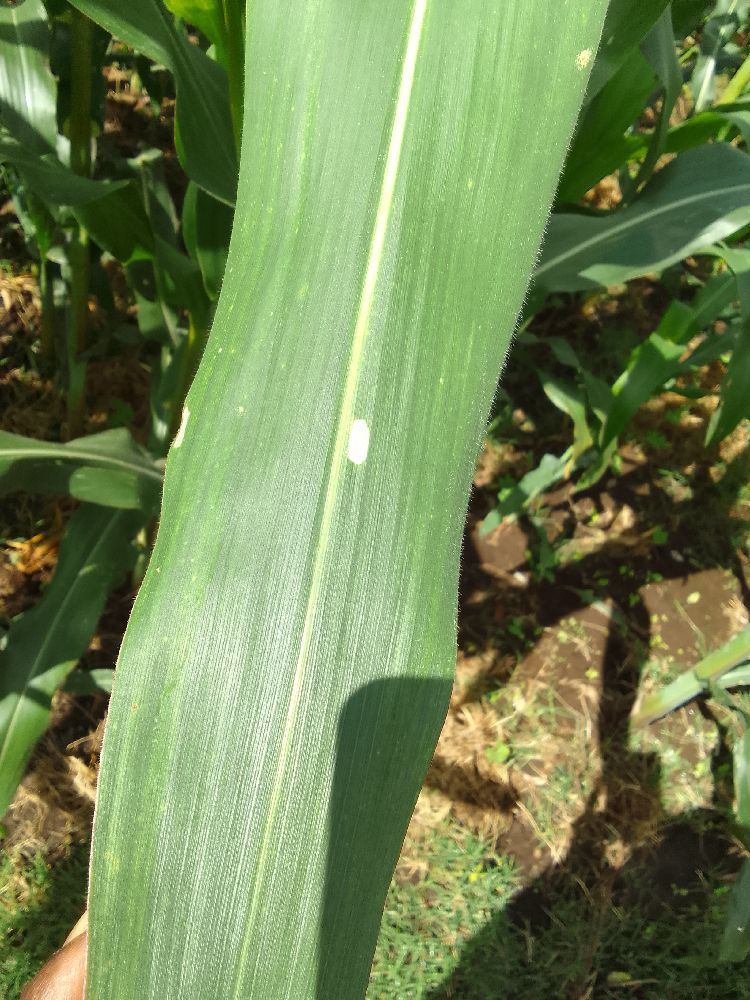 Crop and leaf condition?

maize, healthy
